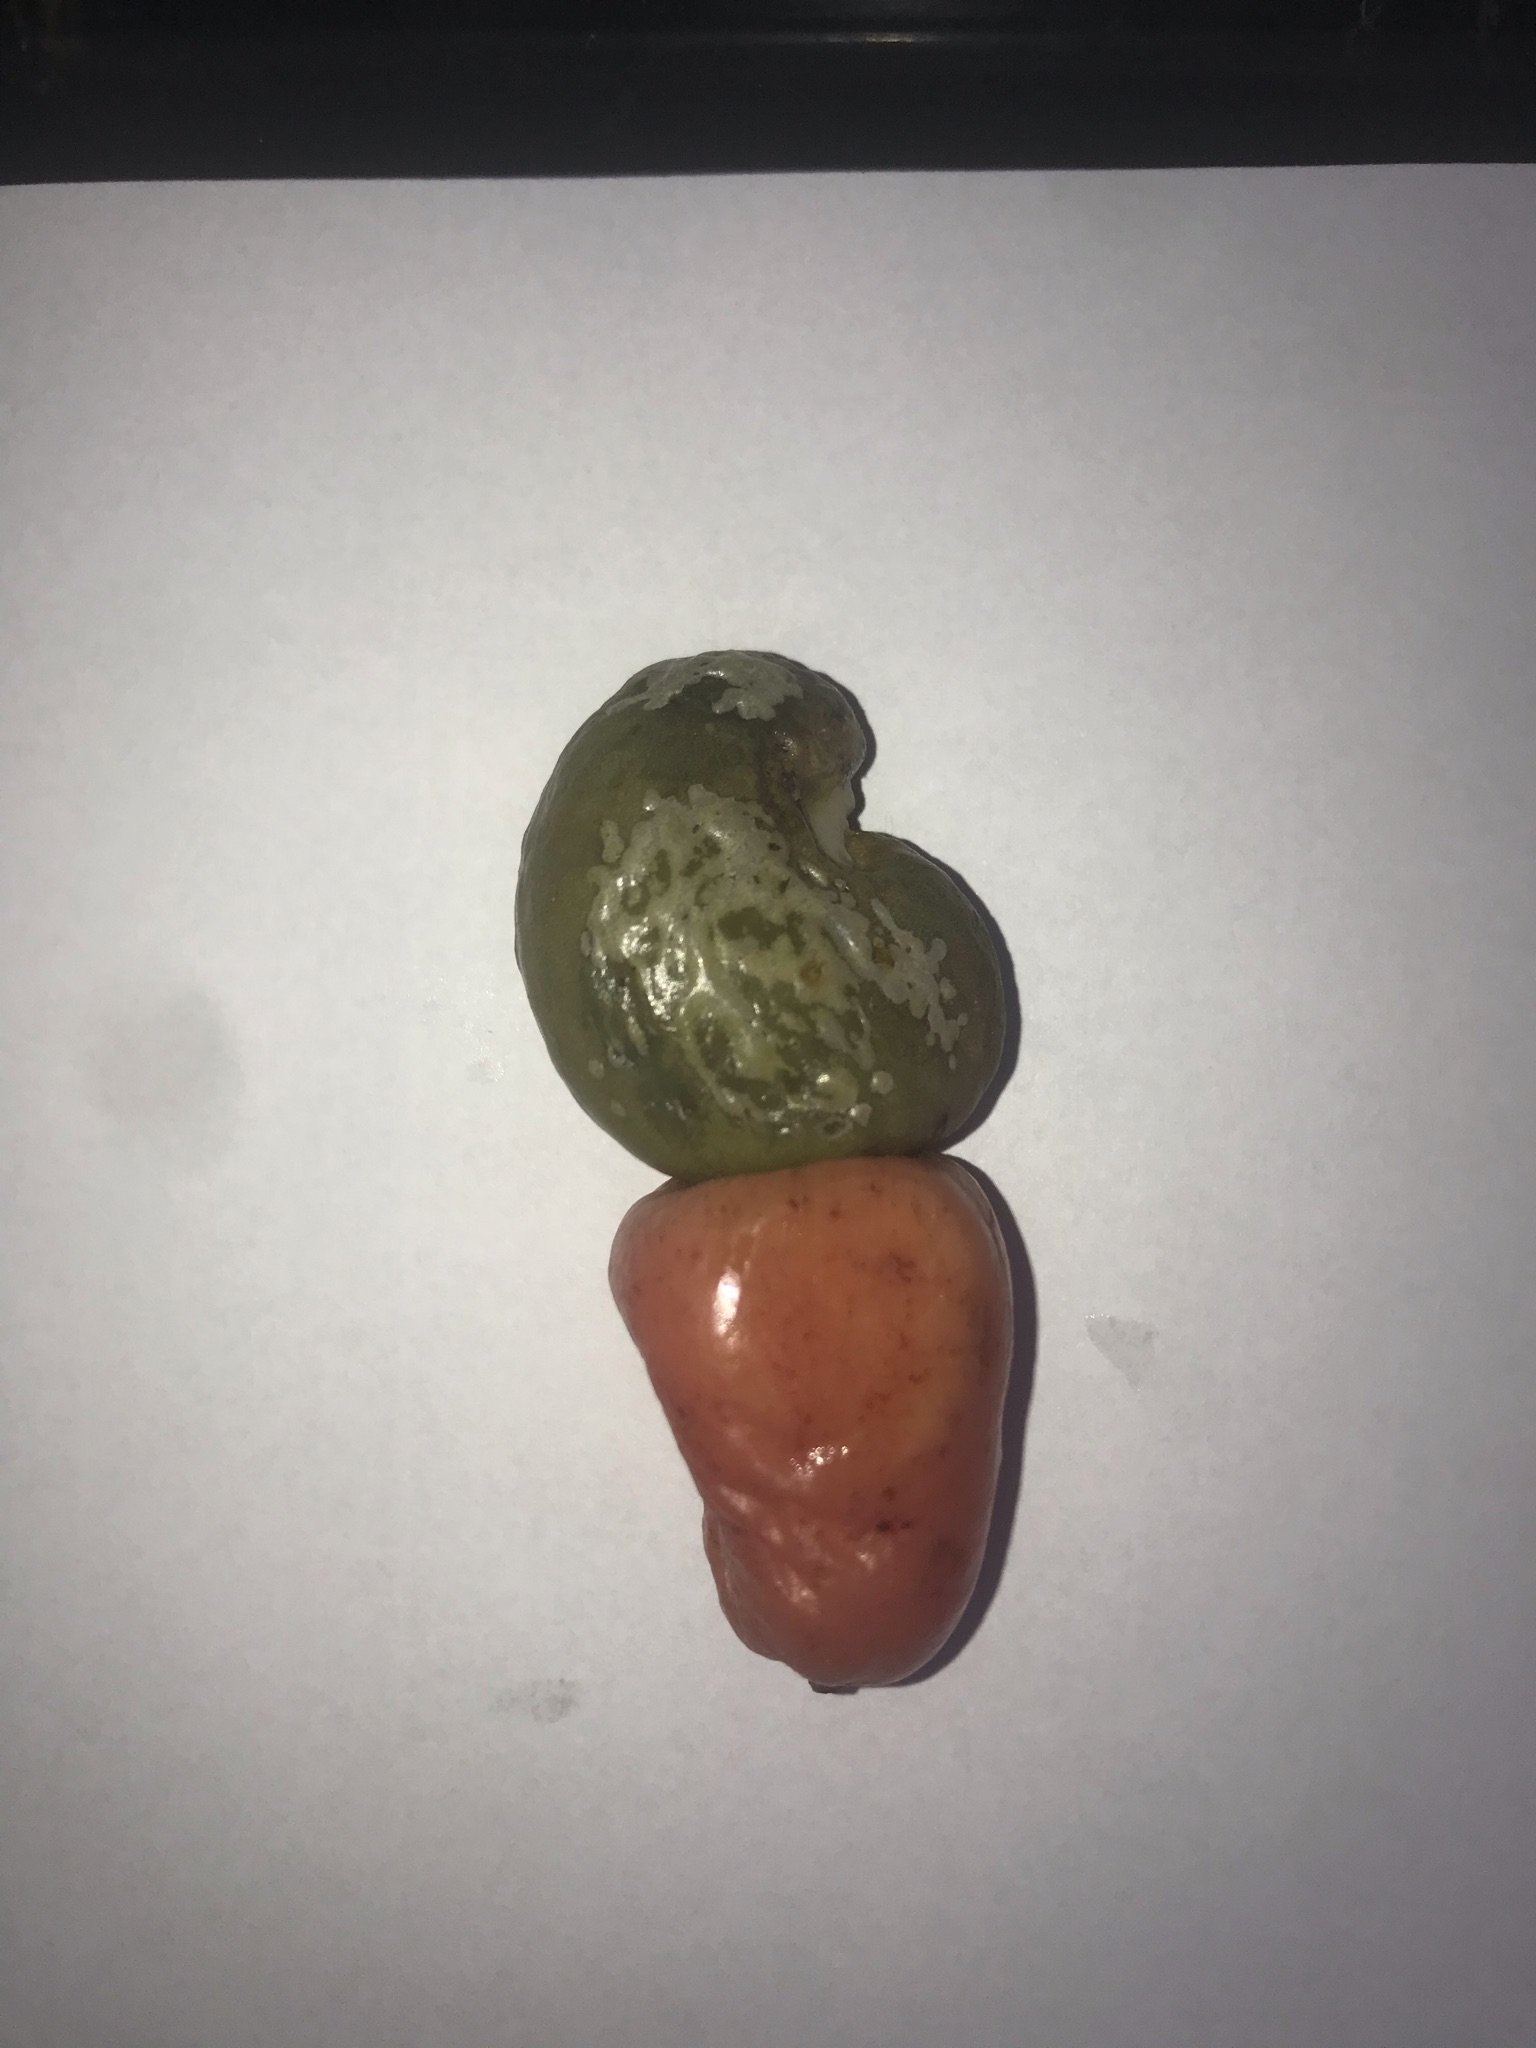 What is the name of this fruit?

caju vermelho
